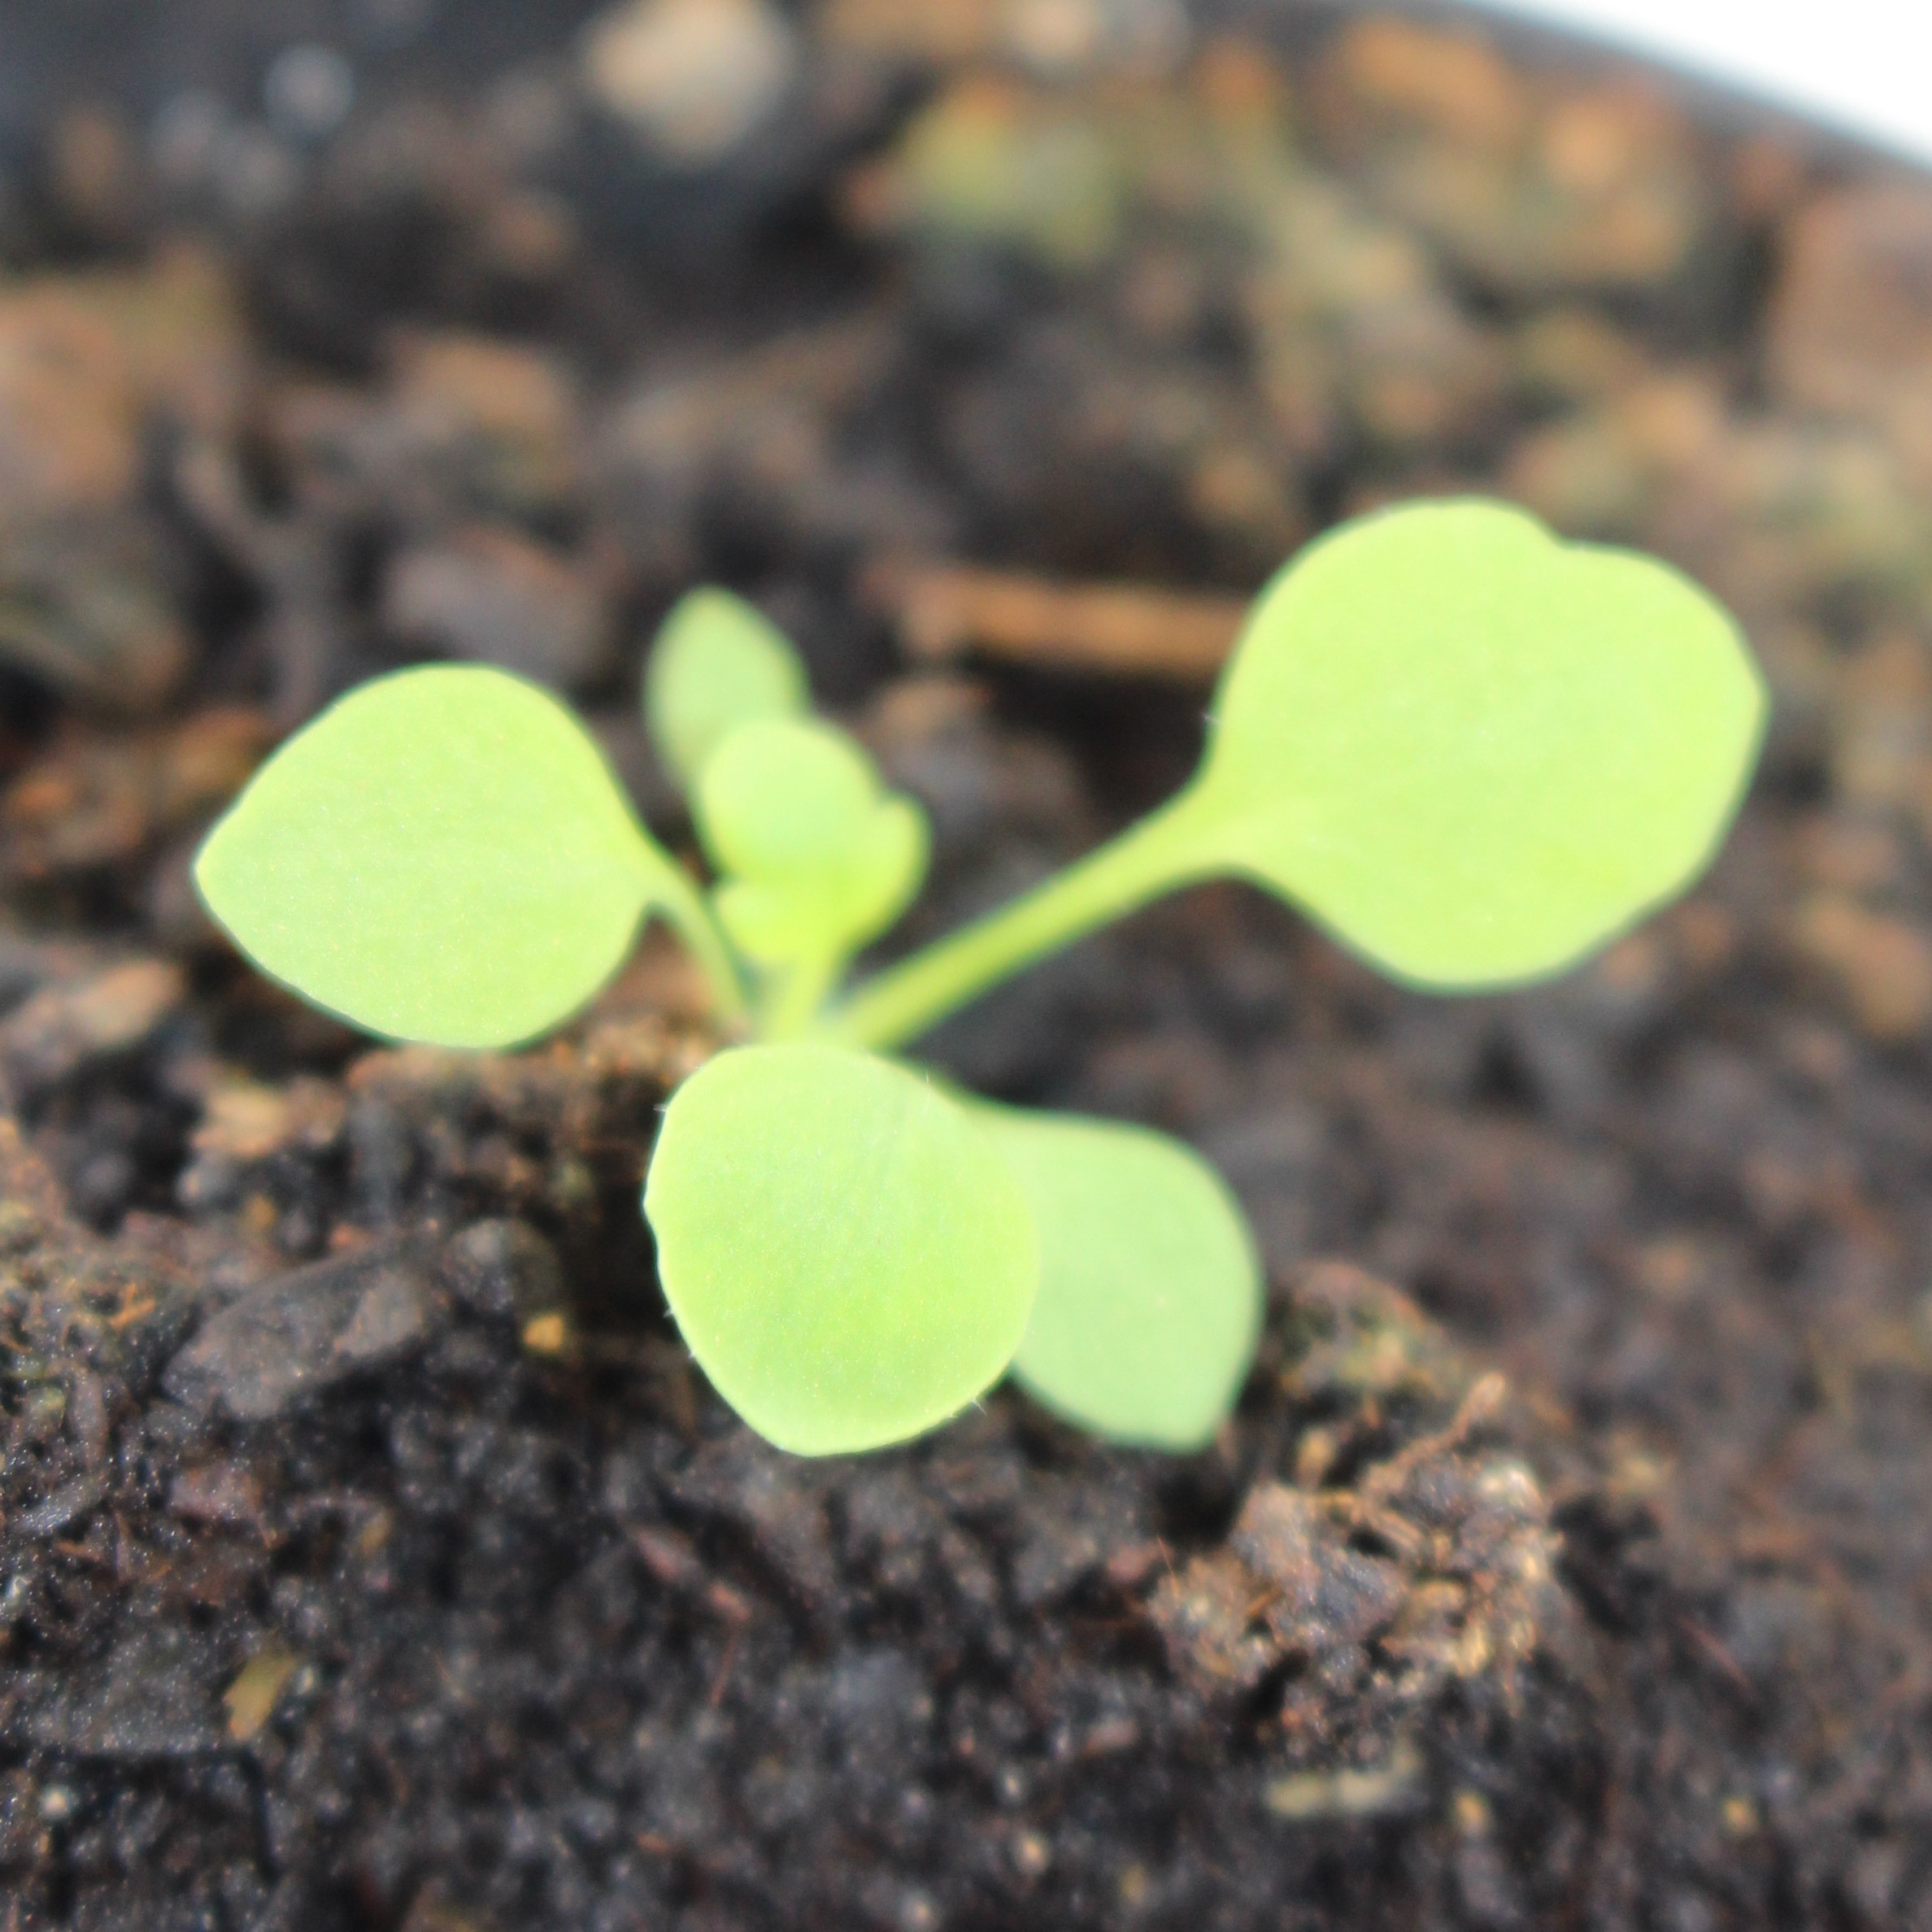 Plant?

Papaver rhoeas
